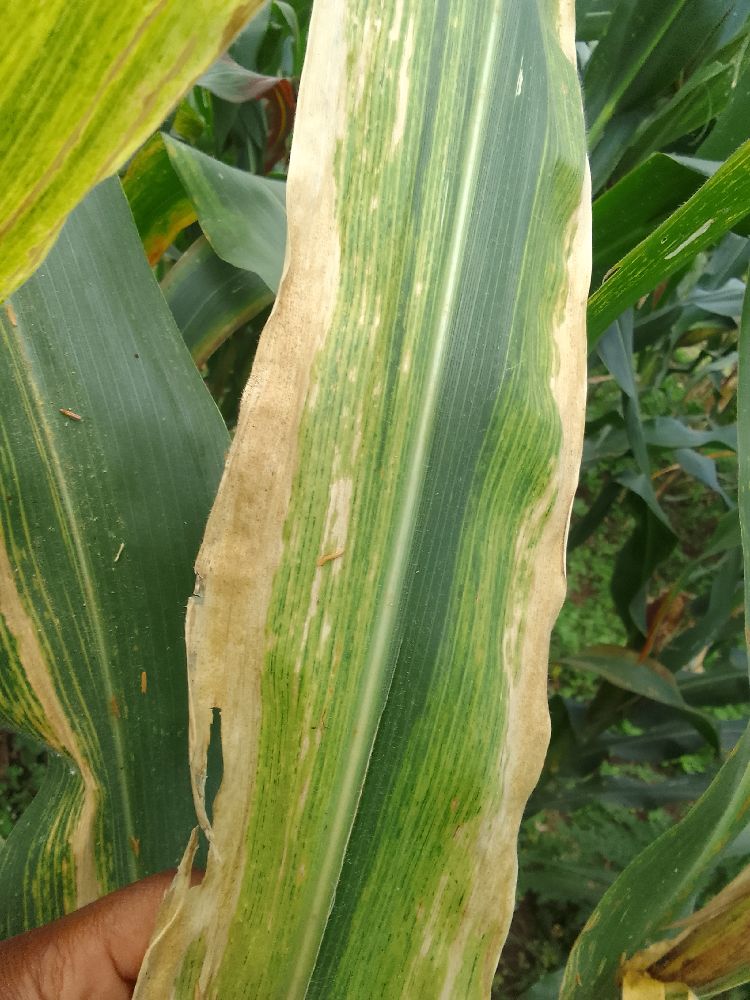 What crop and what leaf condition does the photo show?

maize, maize lethal necrosis
